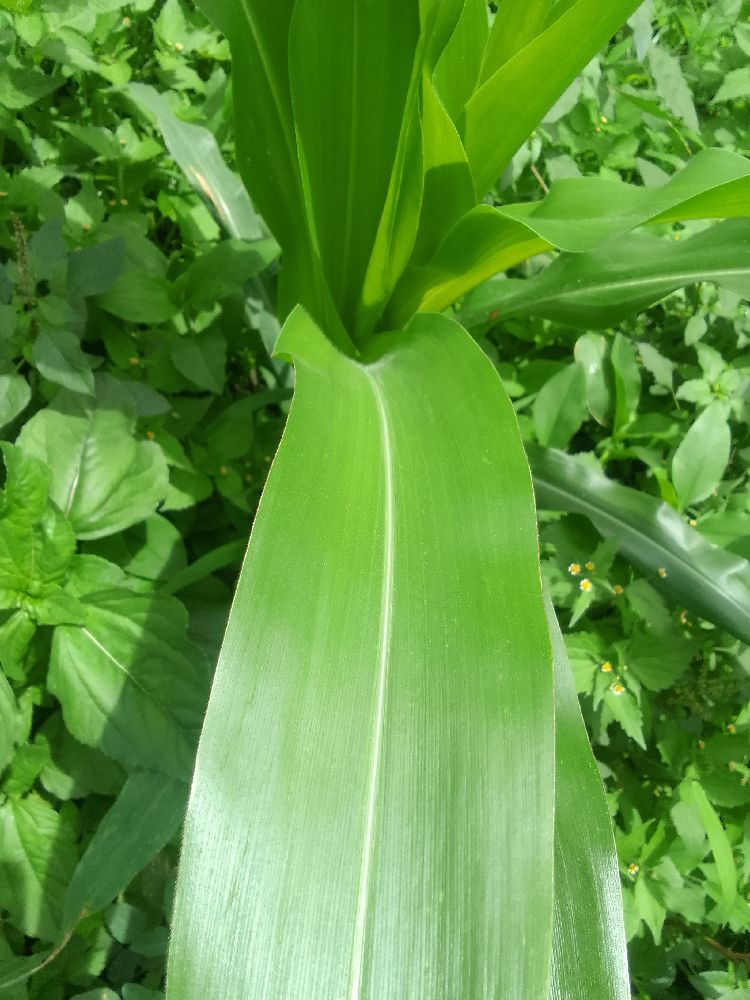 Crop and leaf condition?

maize, healthy
